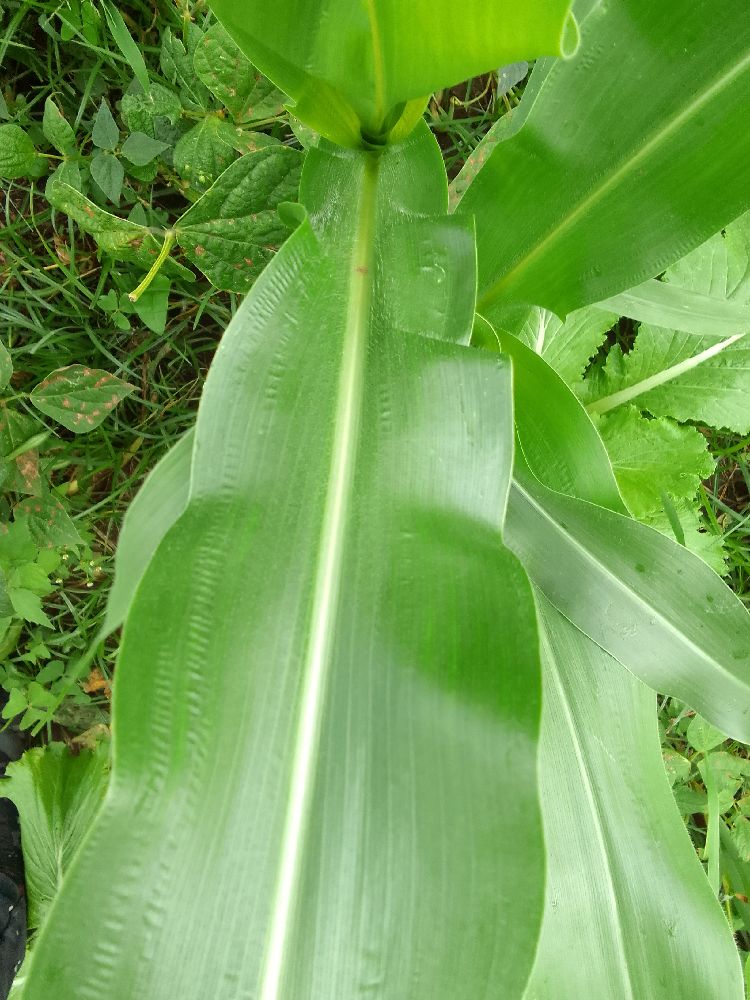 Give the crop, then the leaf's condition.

maize, healthy
